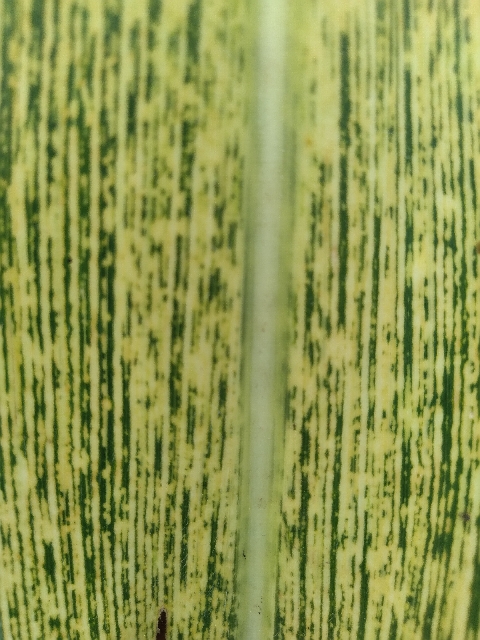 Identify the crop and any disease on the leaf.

maize, maize streak virus
